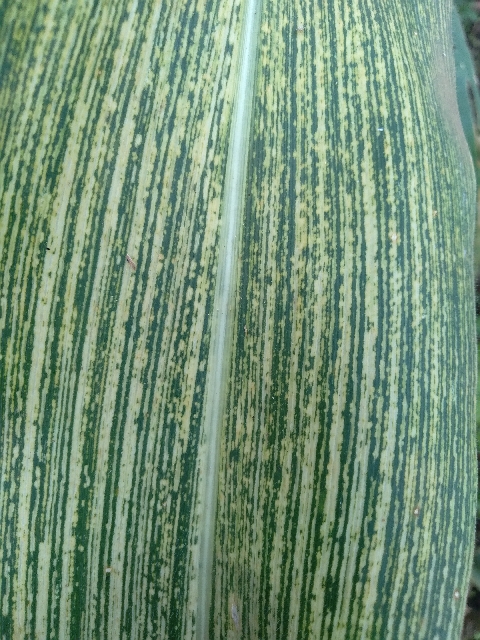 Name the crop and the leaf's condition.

maize, maize streak virus
